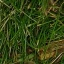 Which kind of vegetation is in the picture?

grass
